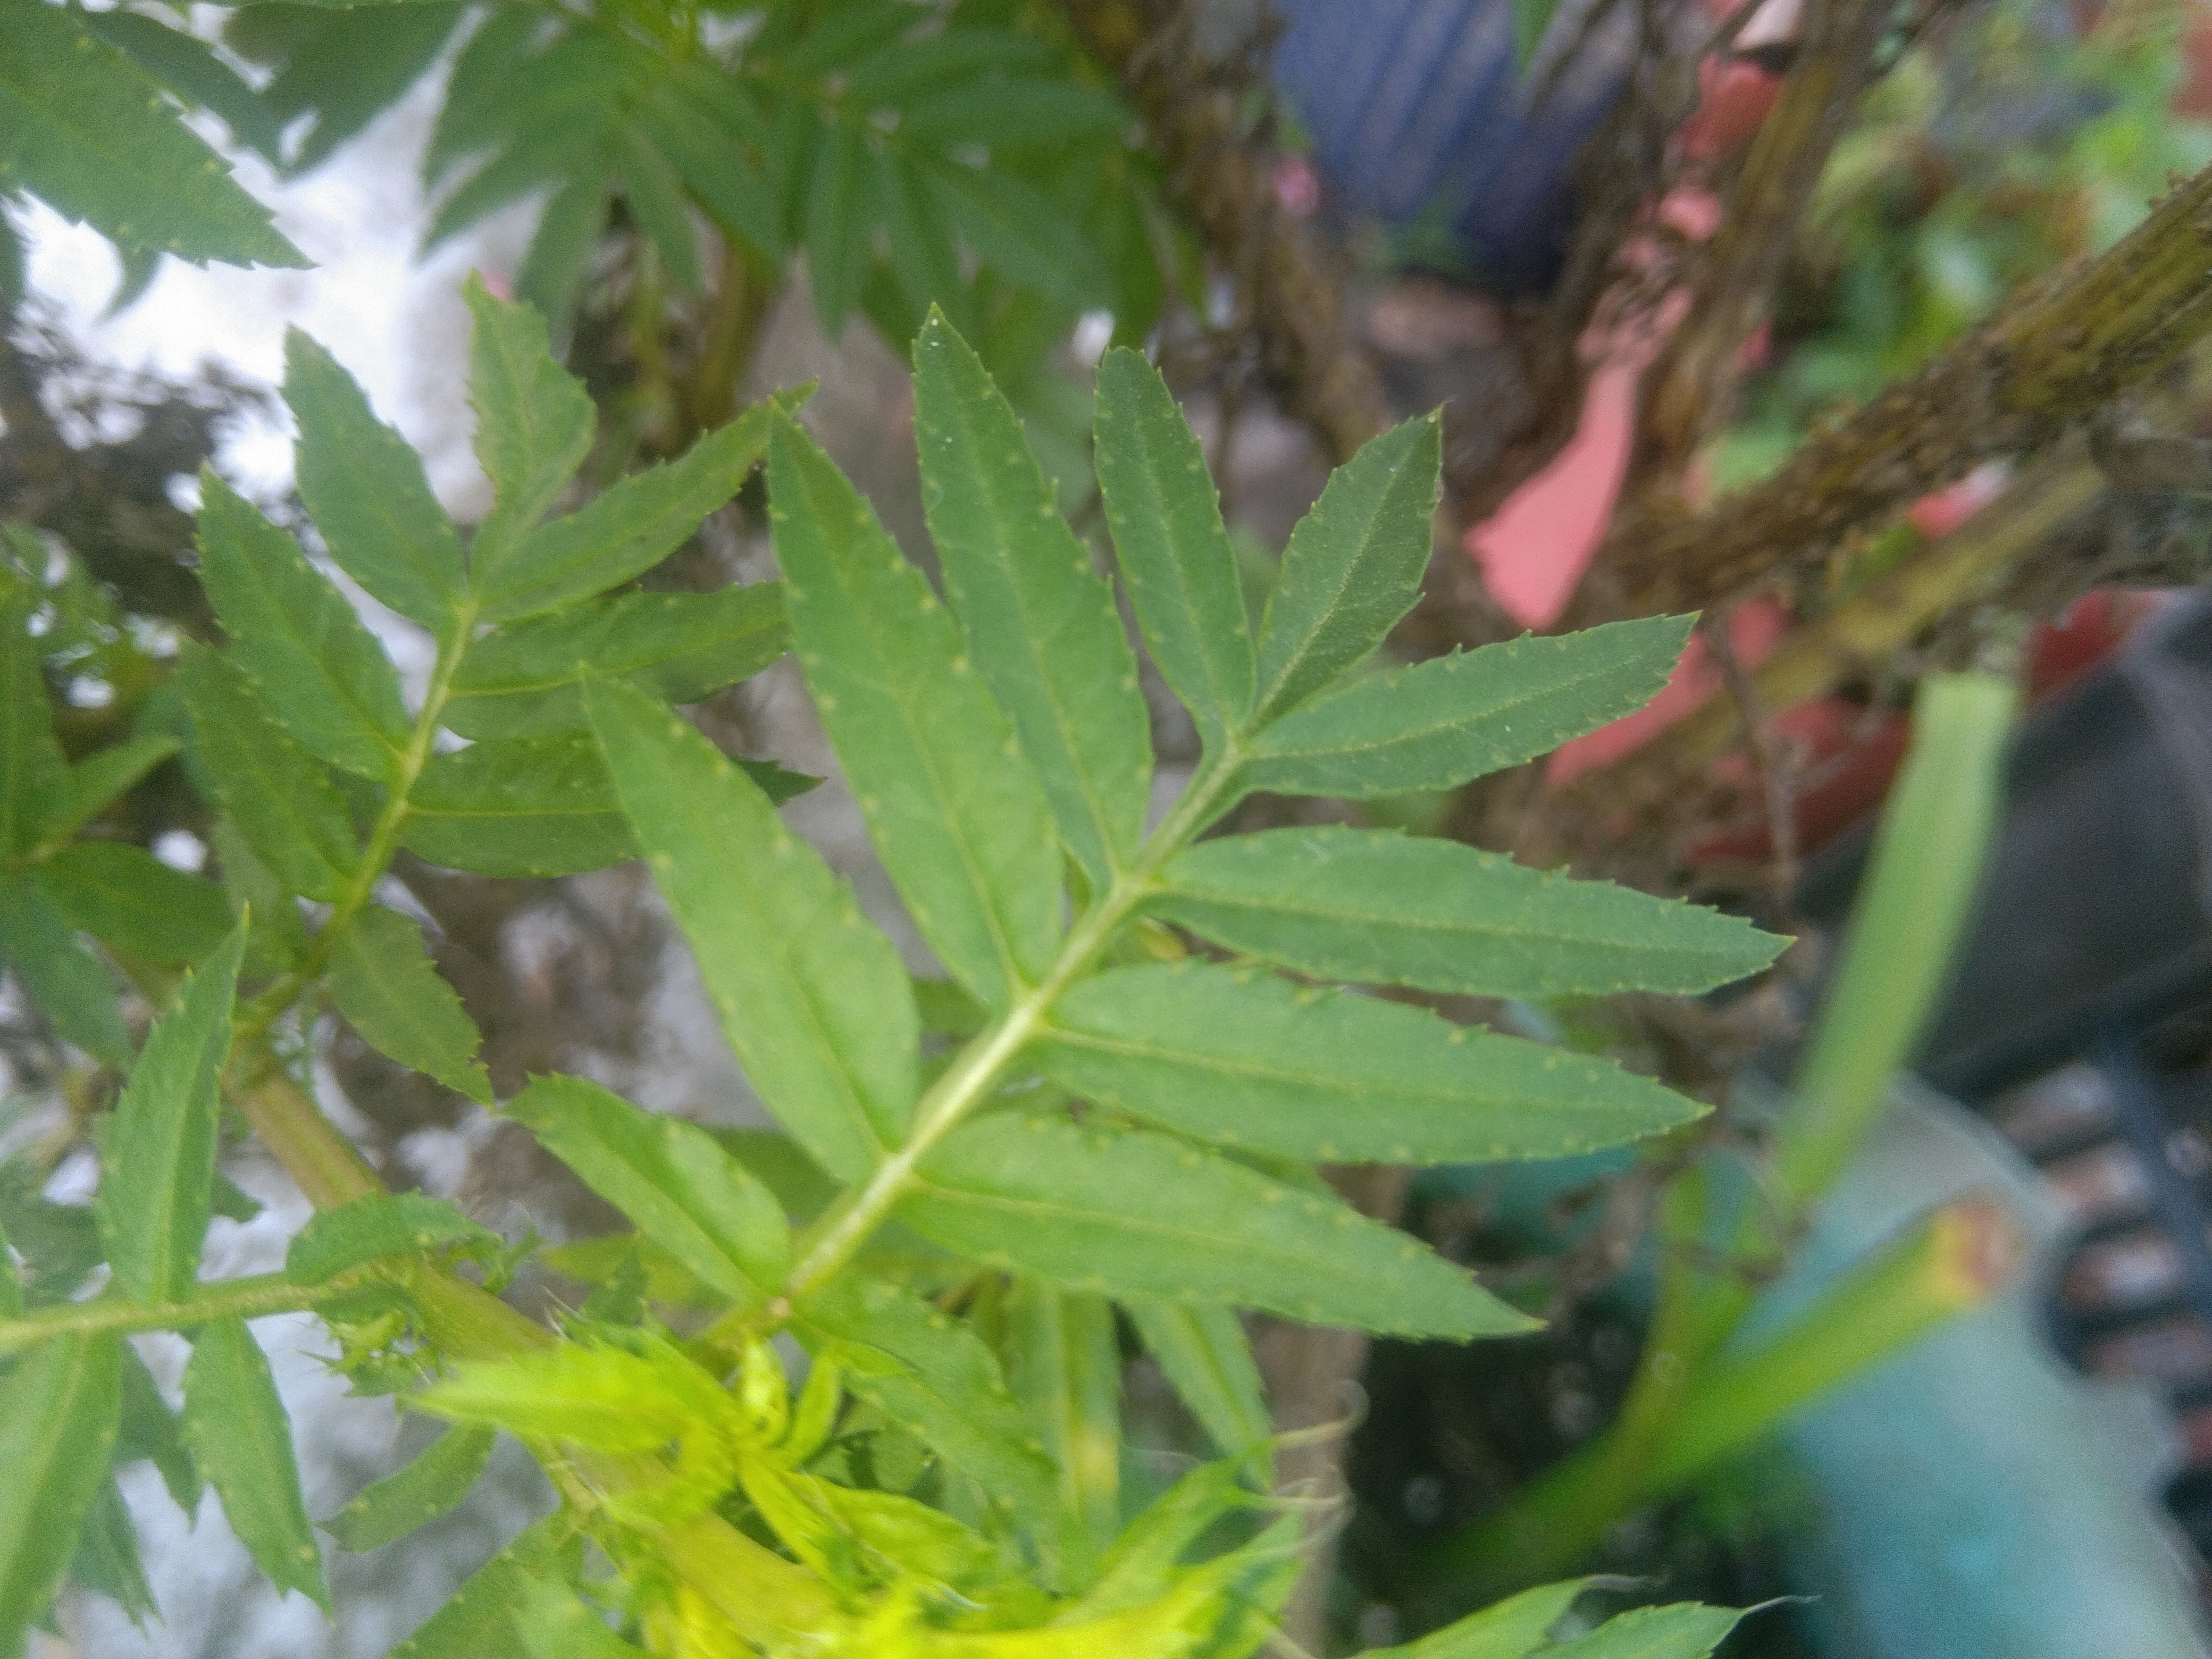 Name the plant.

marigold
